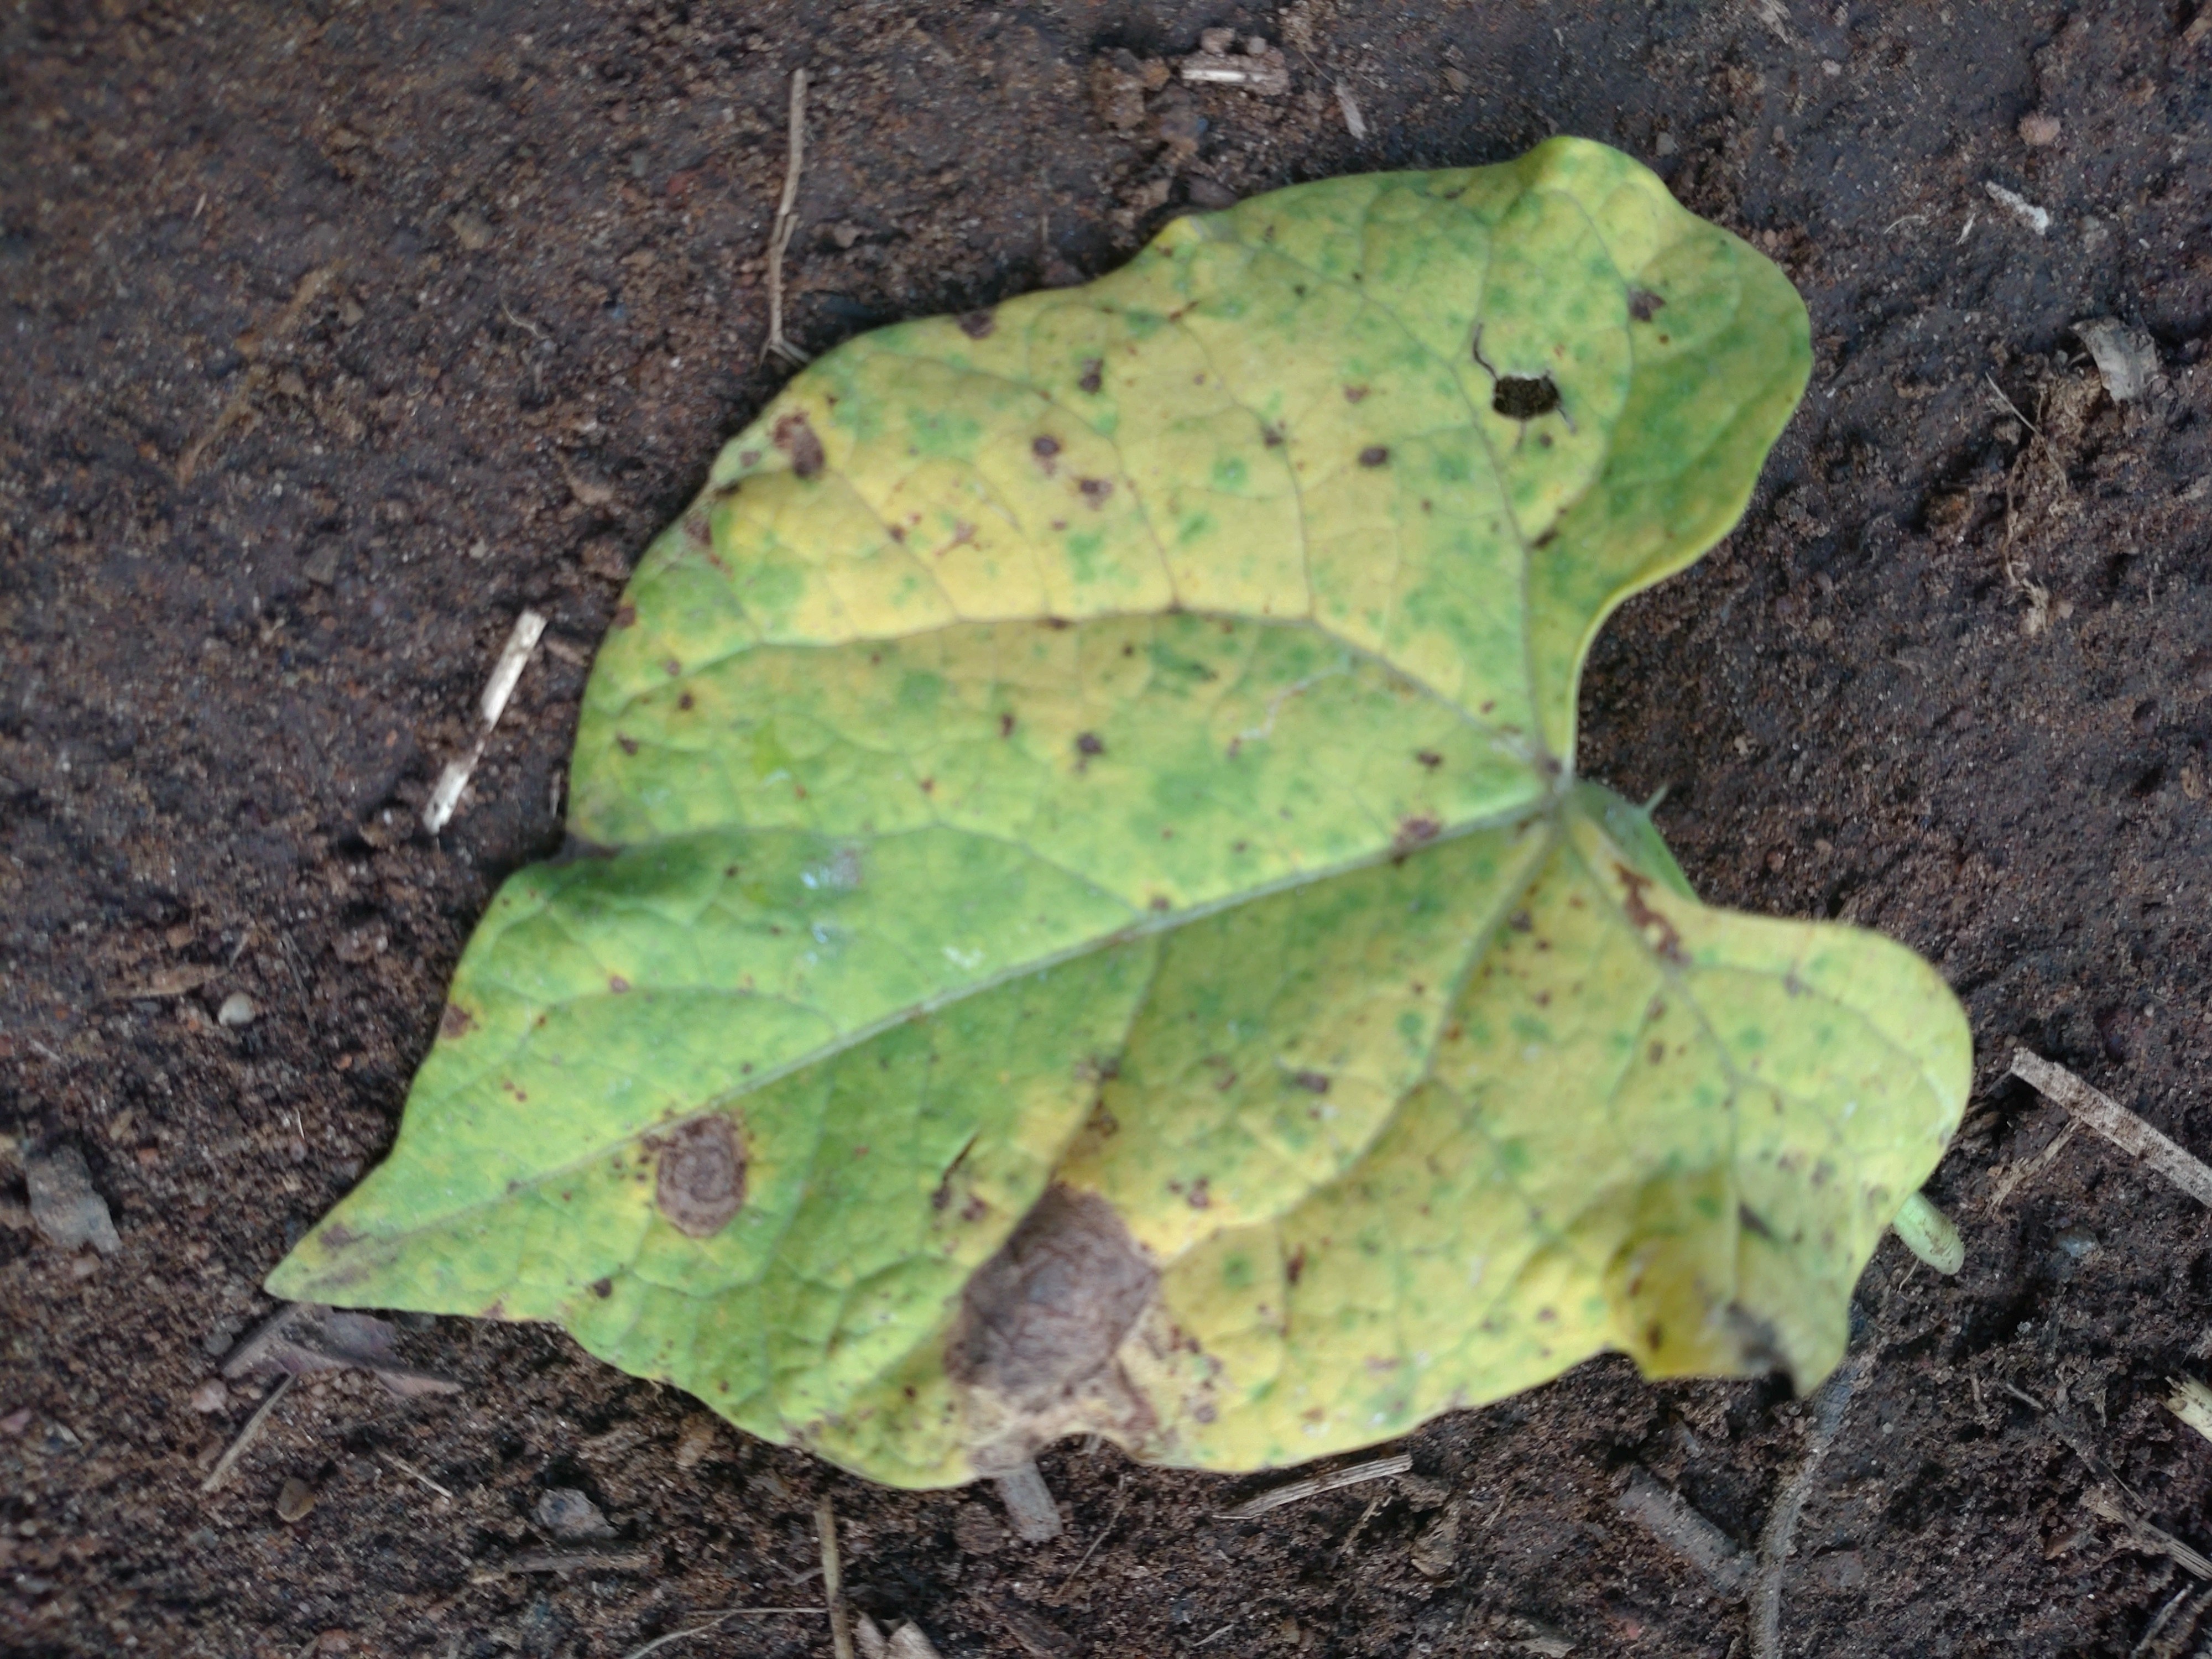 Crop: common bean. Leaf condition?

anthracnose
